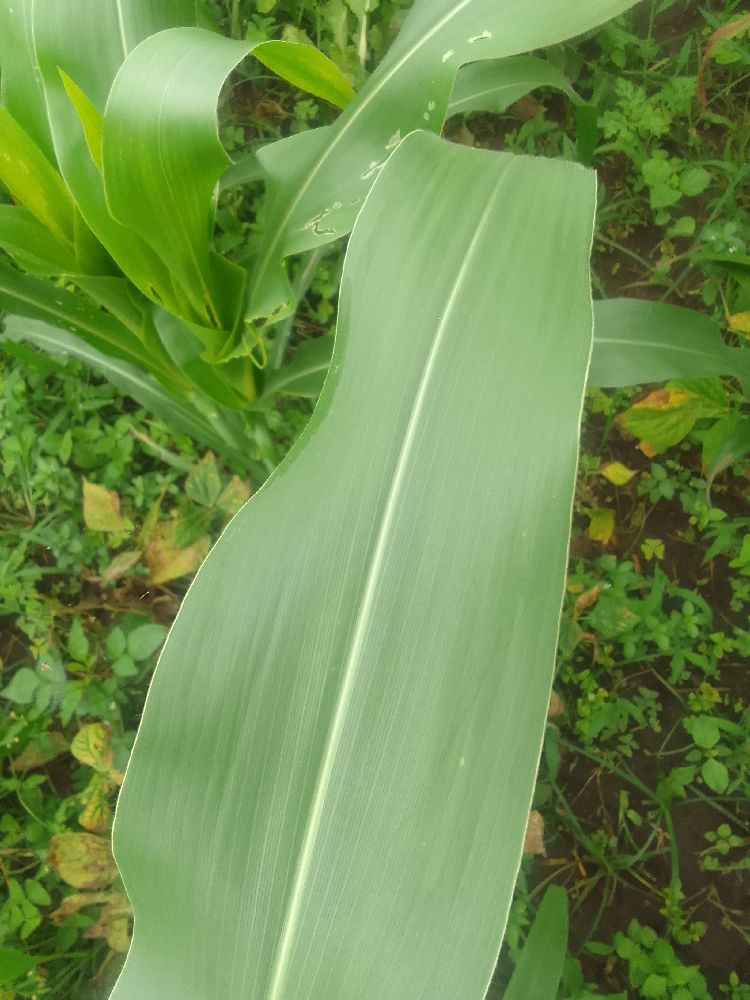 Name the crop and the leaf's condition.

maize, healthy
